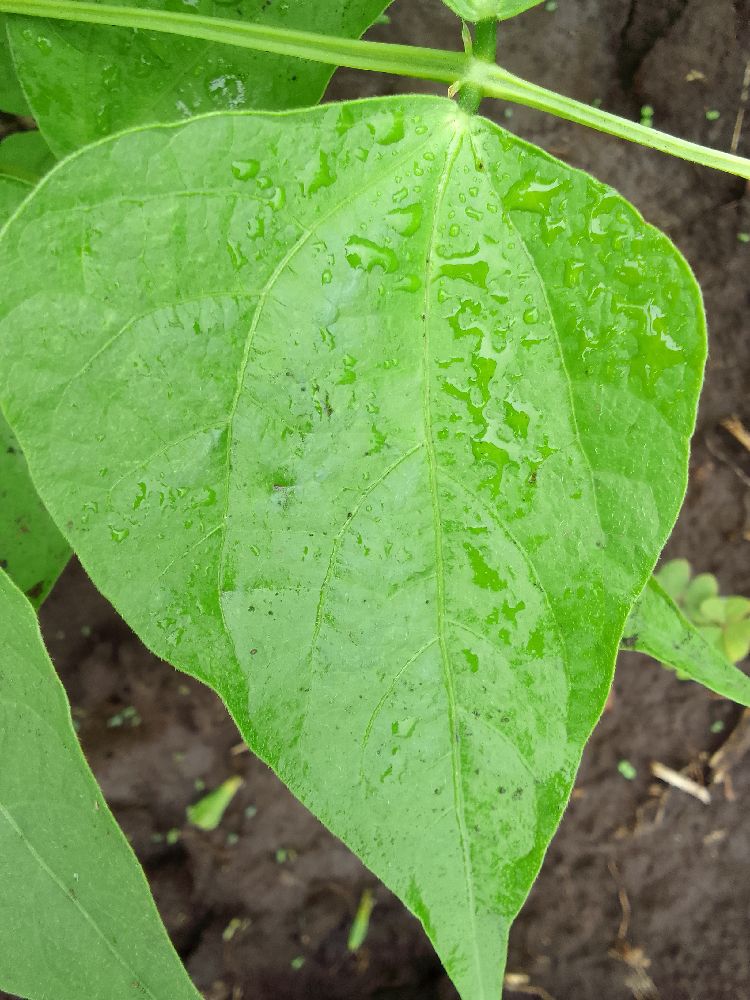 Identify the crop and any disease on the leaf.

common bean, healthy
